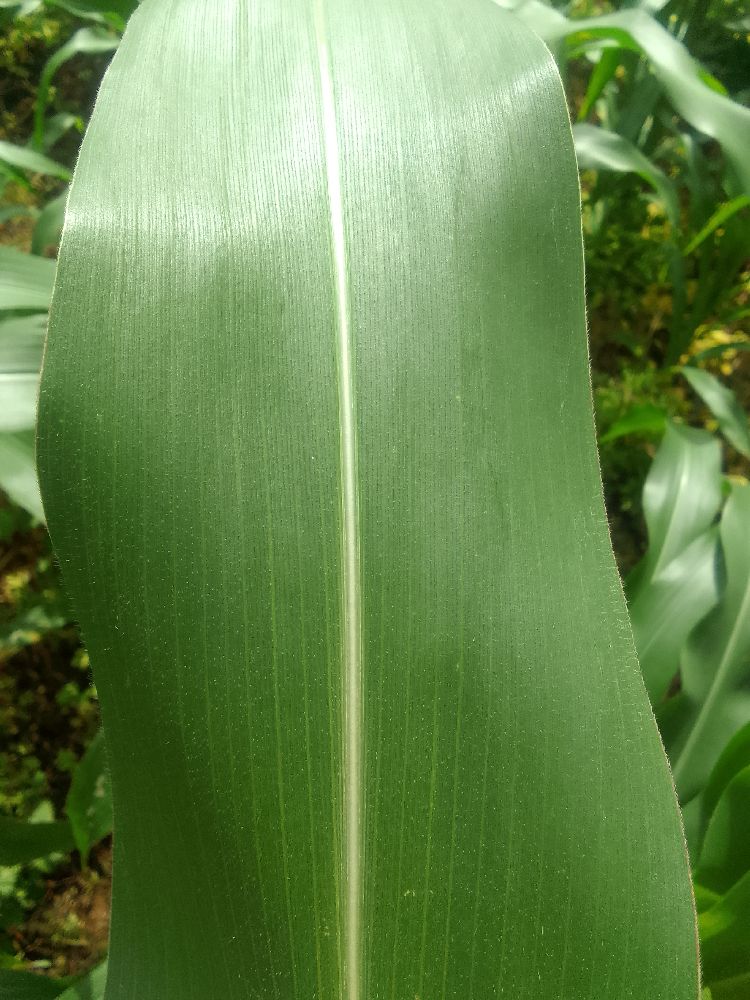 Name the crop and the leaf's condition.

maize, healthy
